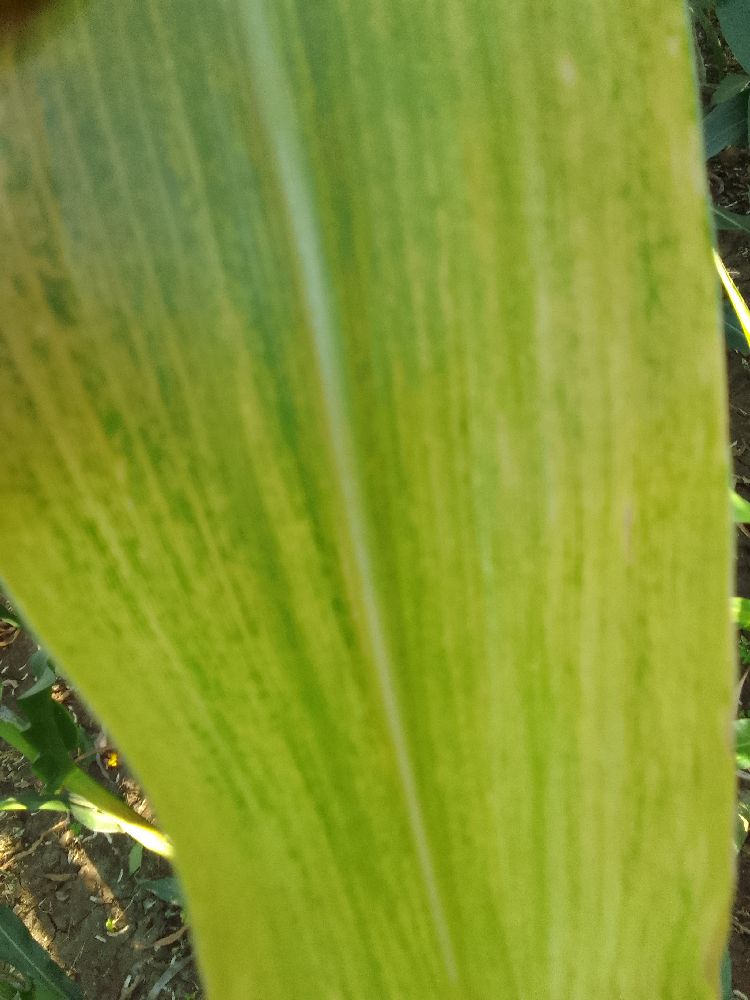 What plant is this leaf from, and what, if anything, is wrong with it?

maize, maize lethal necrosis
